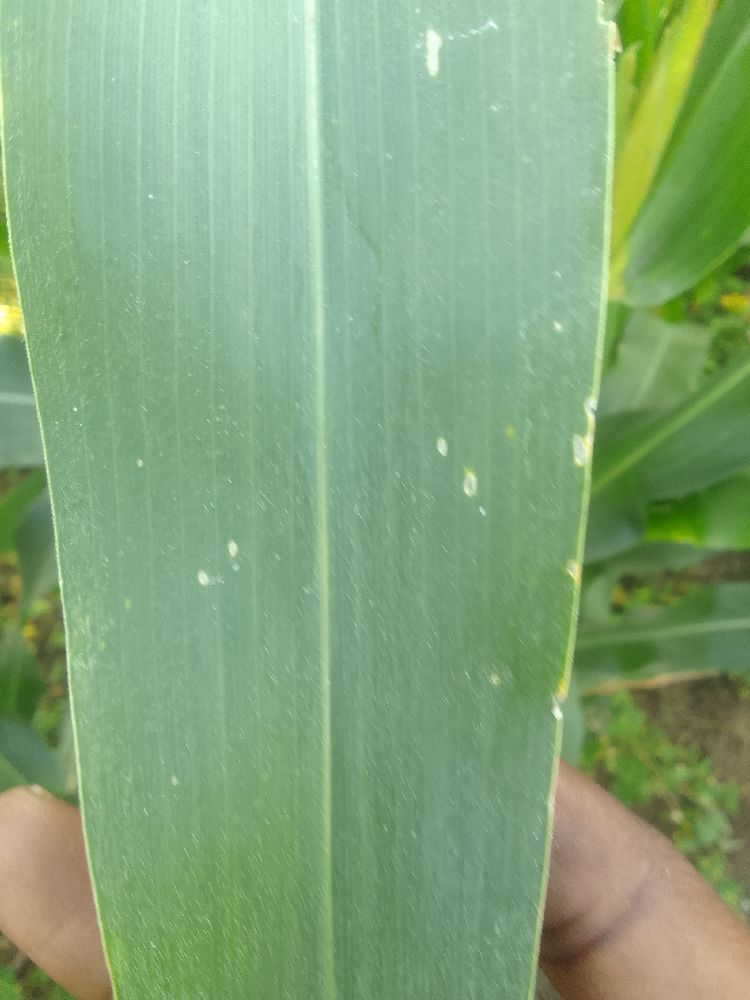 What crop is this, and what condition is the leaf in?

maize, healthy
